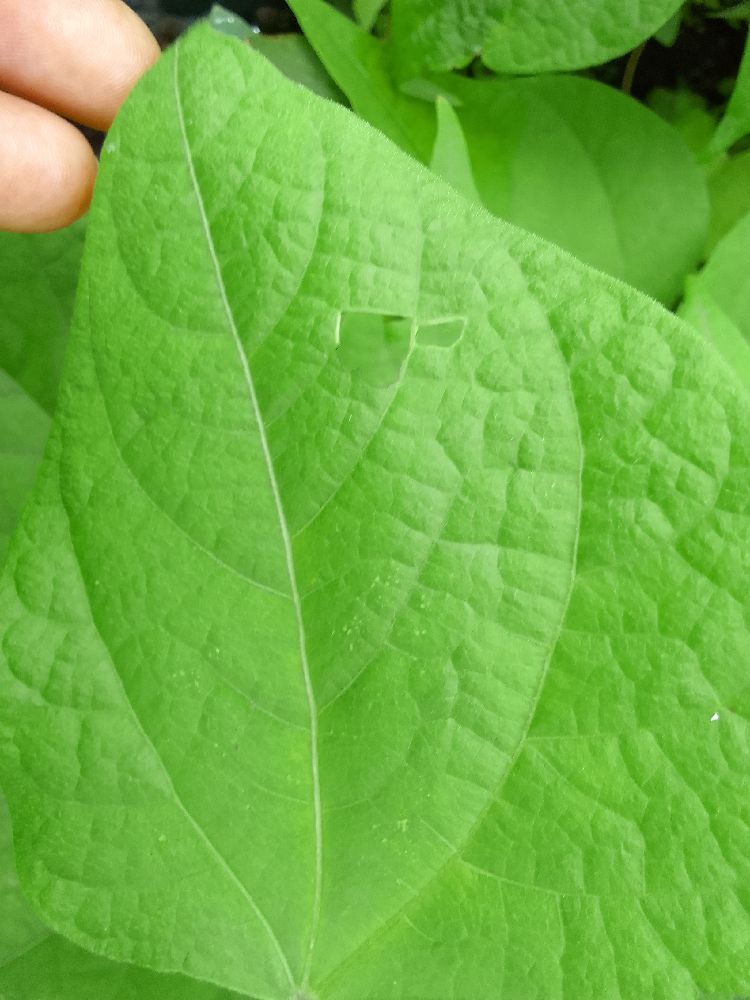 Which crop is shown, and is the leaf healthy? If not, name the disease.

common bean, healthy
